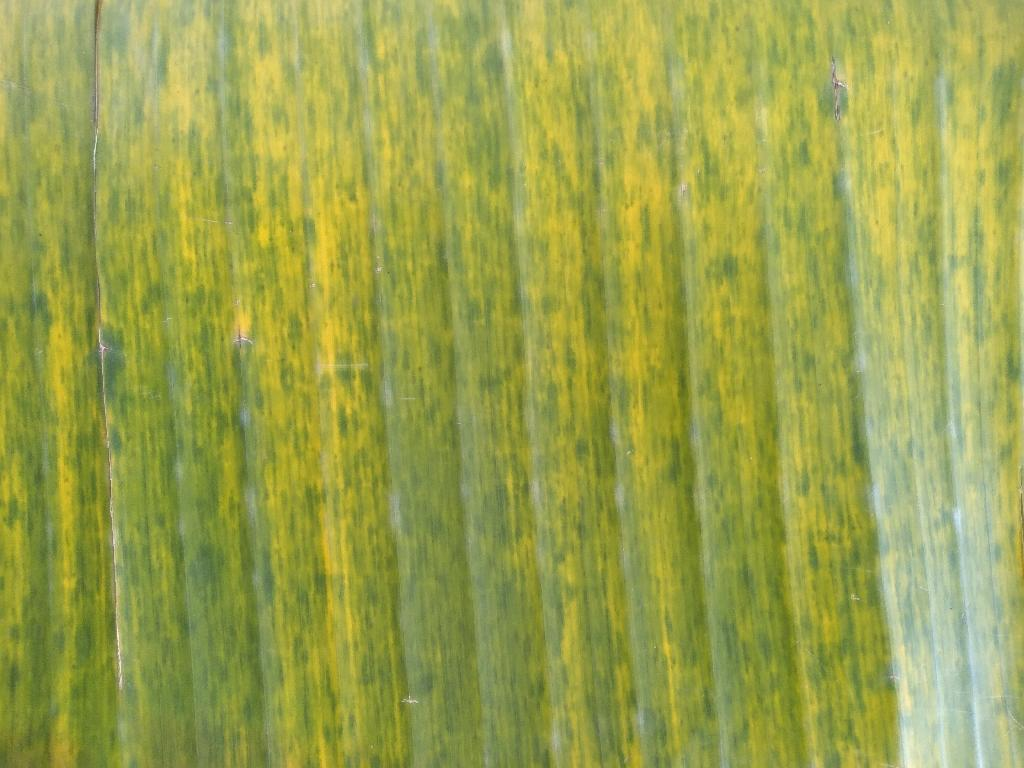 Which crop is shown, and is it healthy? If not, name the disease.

banana, fusarium wilt race 1
